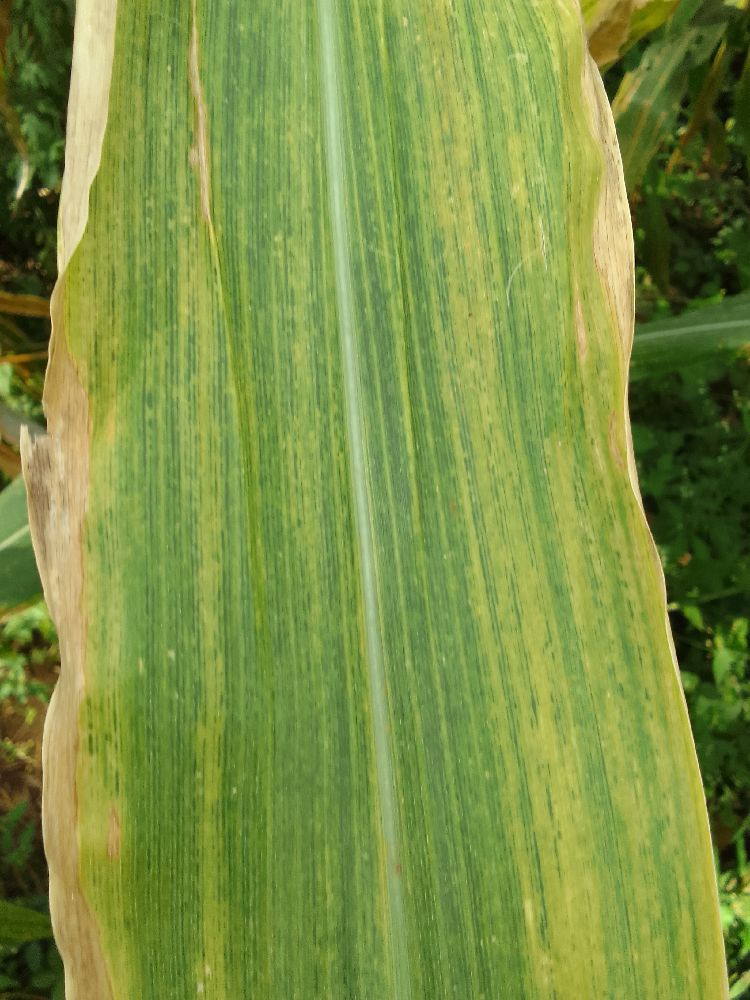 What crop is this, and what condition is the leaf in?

maize, maize lethal necrosis
